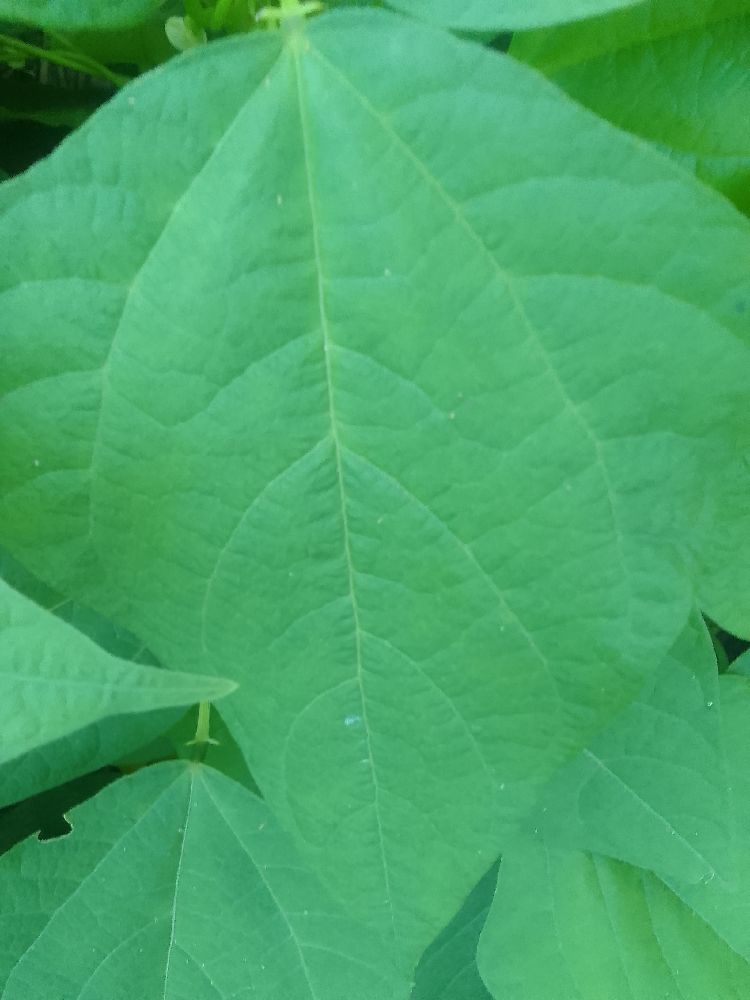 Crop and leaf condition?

common bean, healthy
